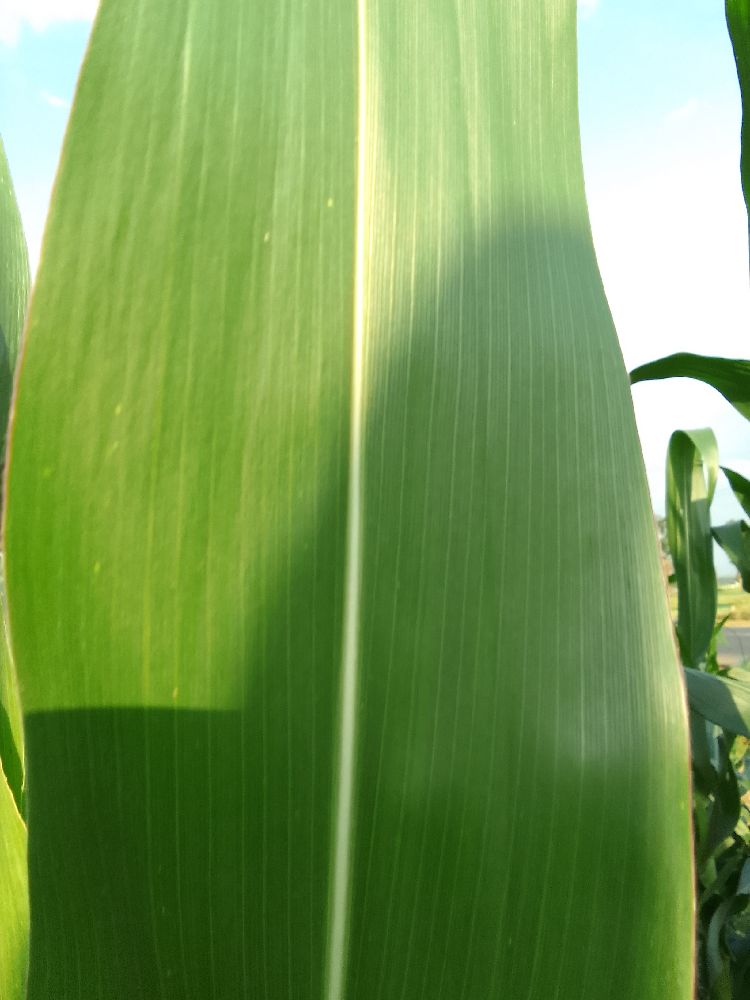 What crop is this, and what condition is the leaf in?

maize, healthy
